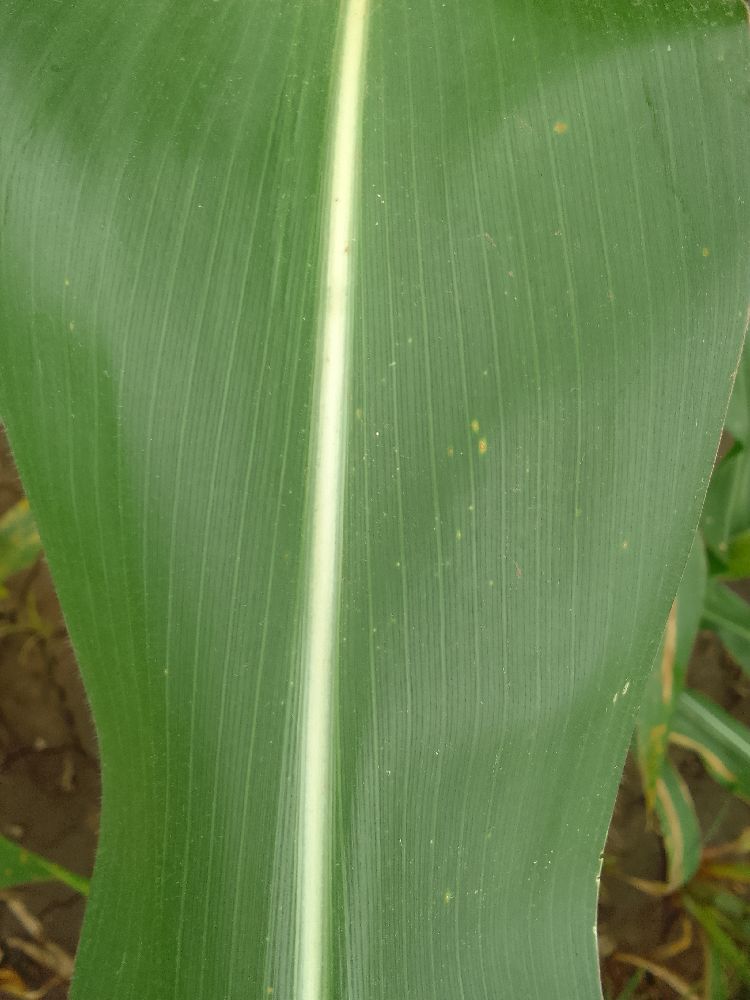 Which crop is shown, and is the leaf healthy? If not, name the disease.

maize, healthy
